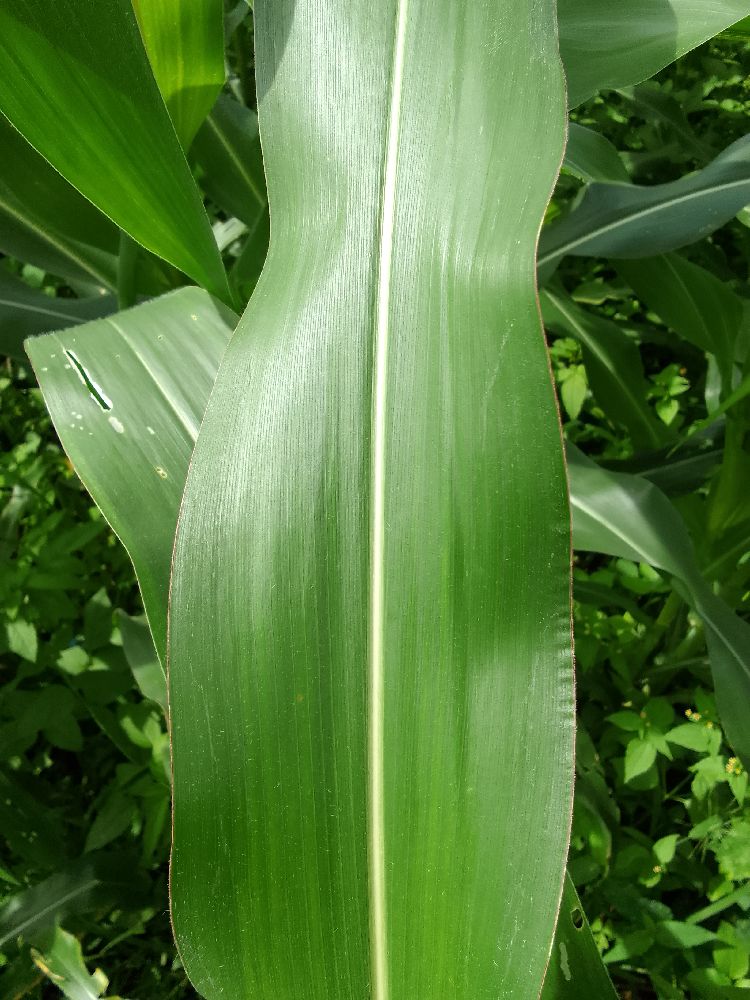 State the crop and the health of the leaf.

maize, healthy
